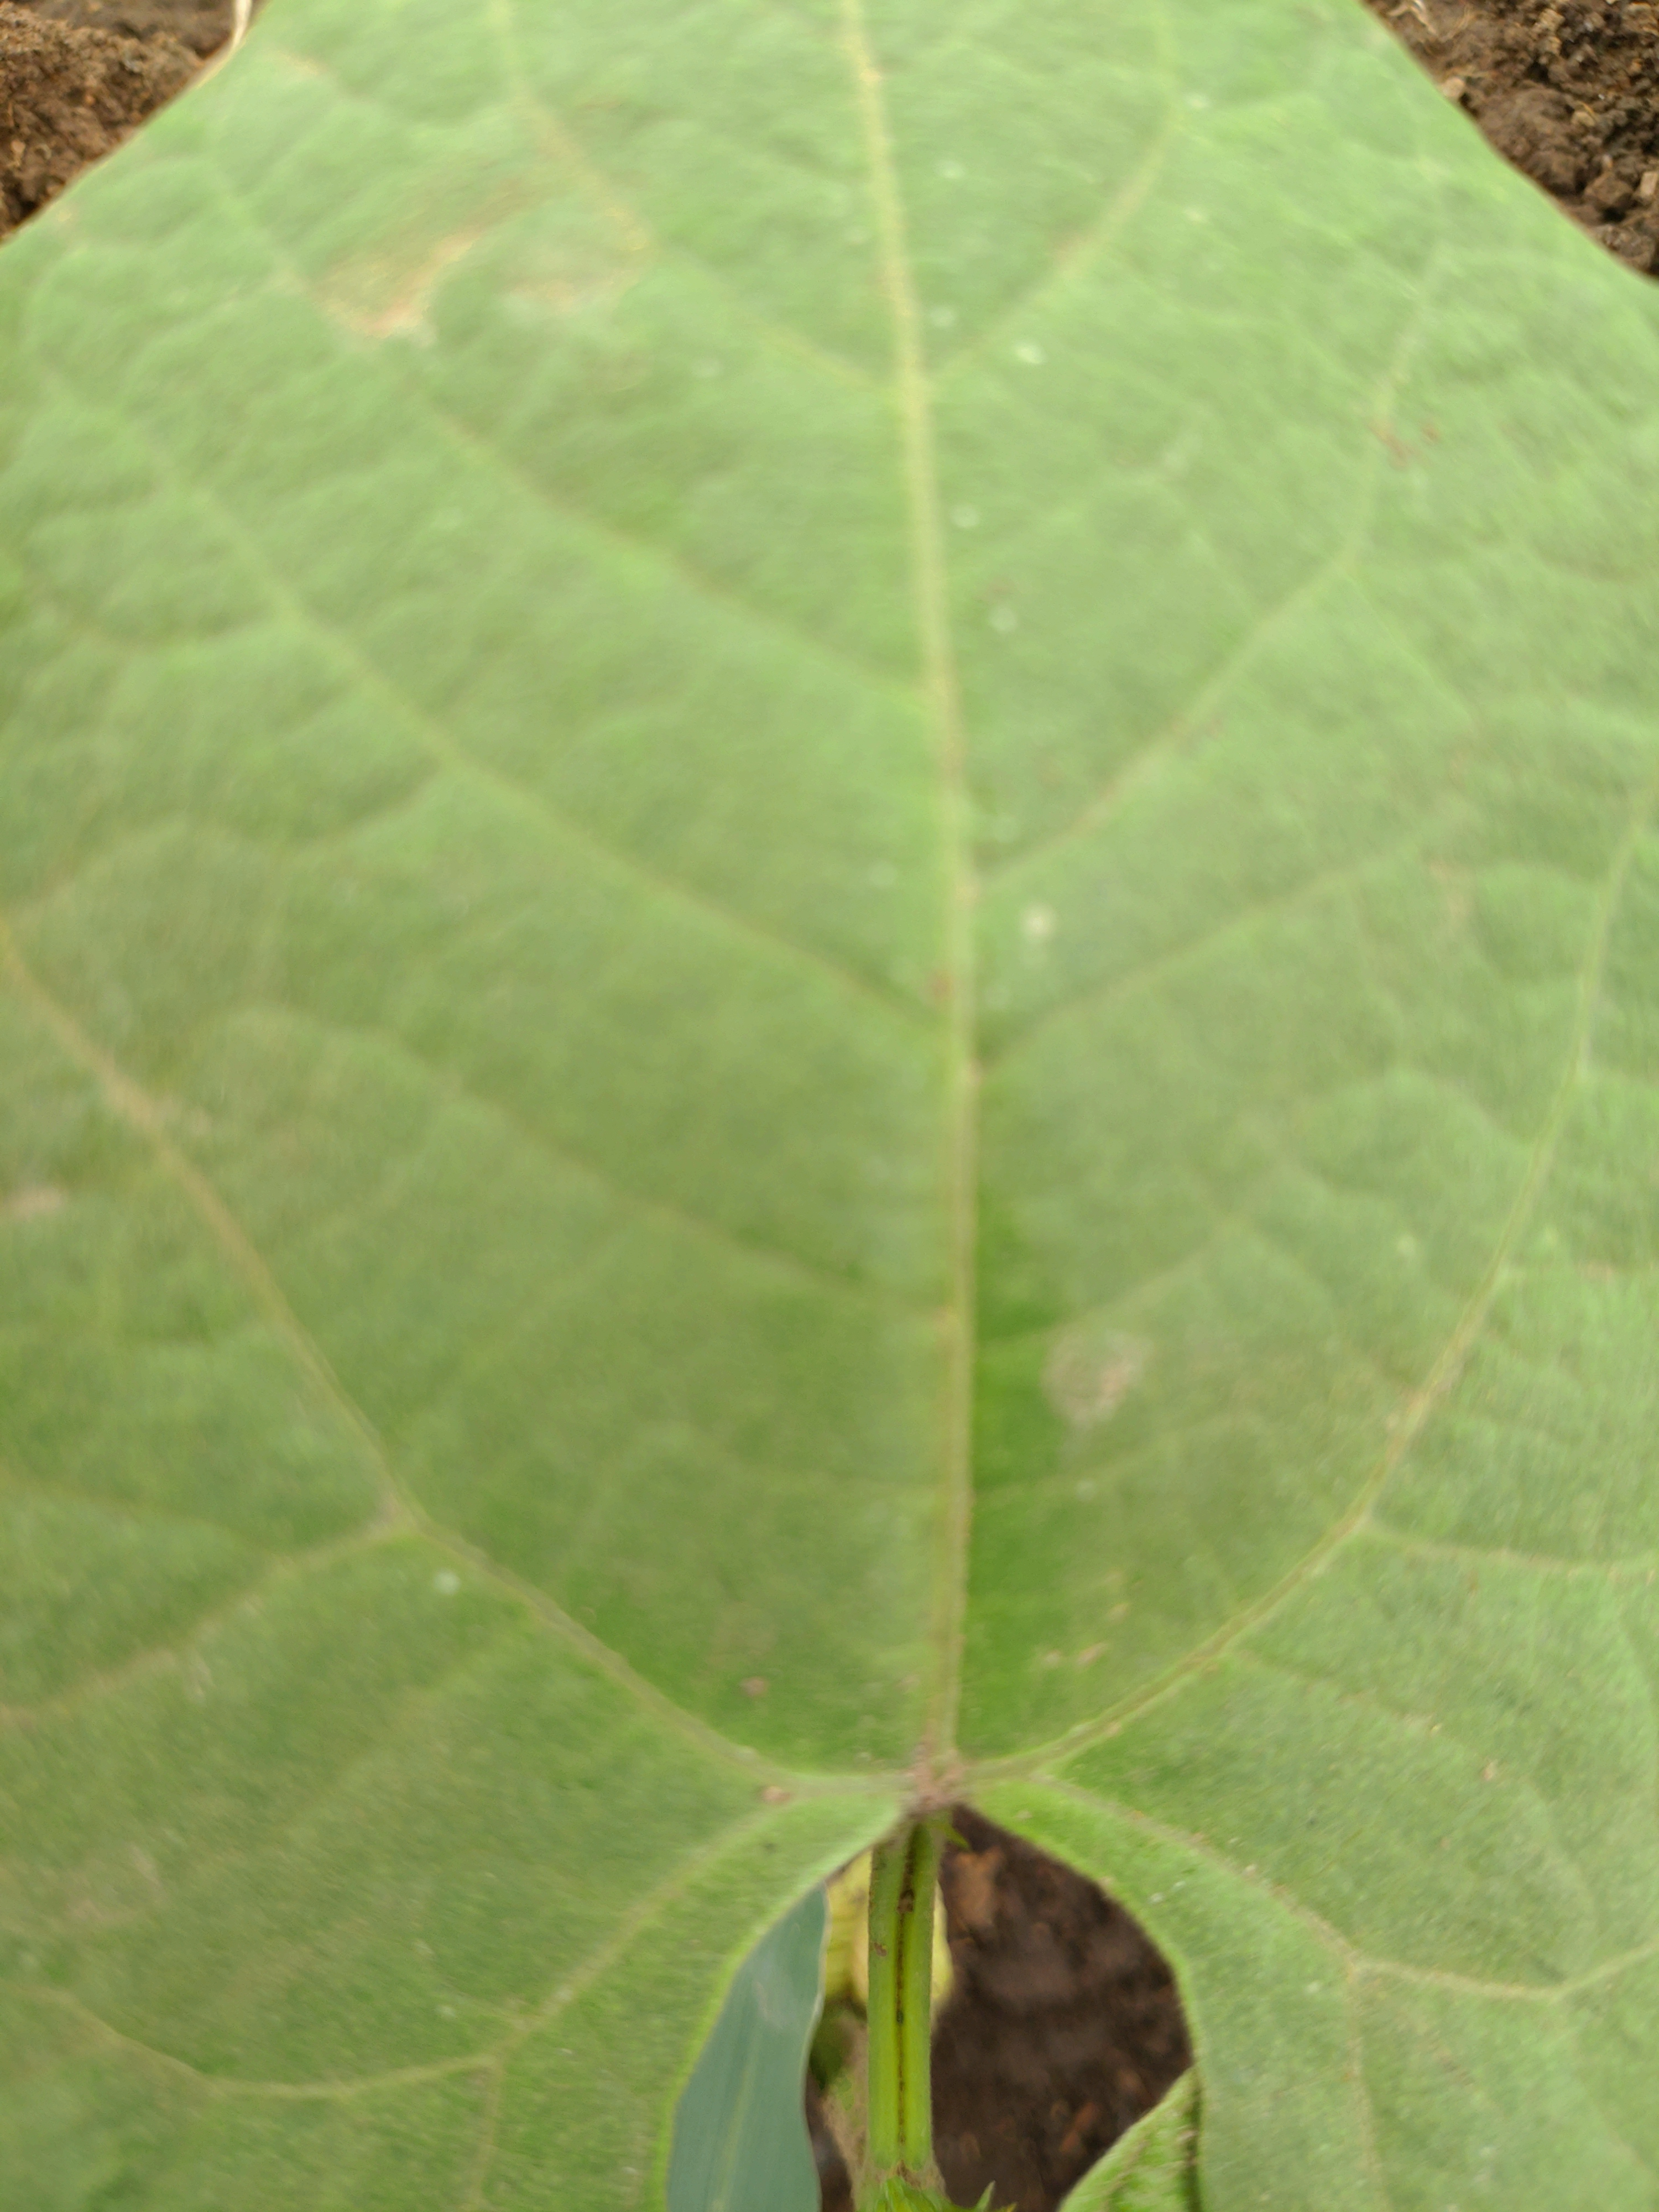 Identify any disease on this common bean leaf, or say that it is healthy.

healthy
